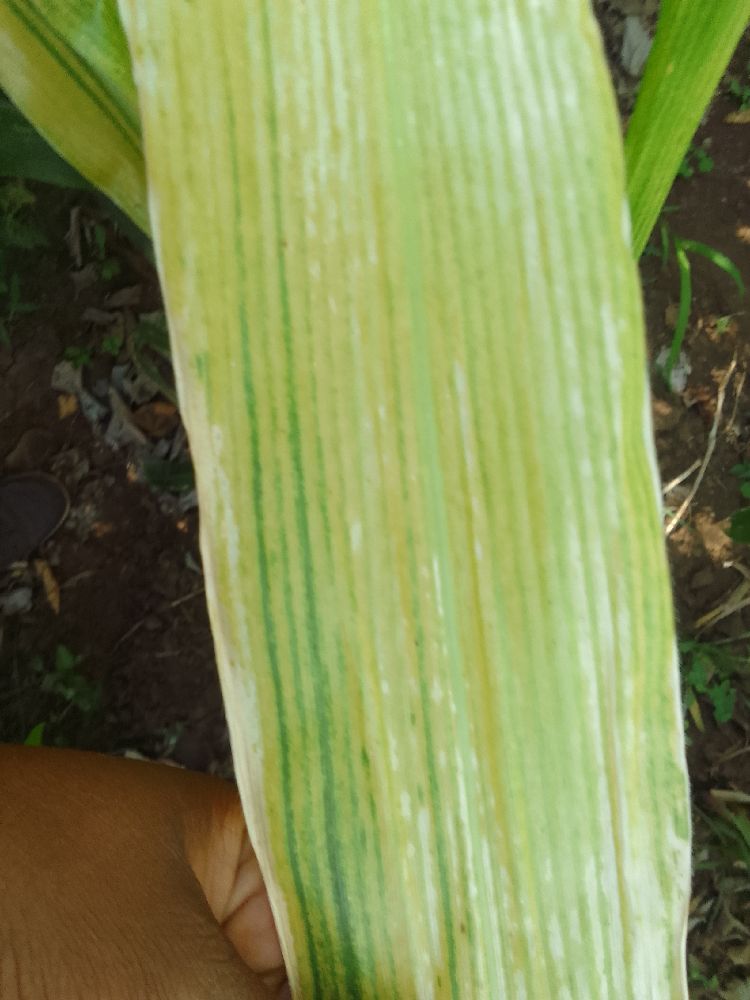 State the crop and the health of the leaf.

maize, maize lethal necrosis
